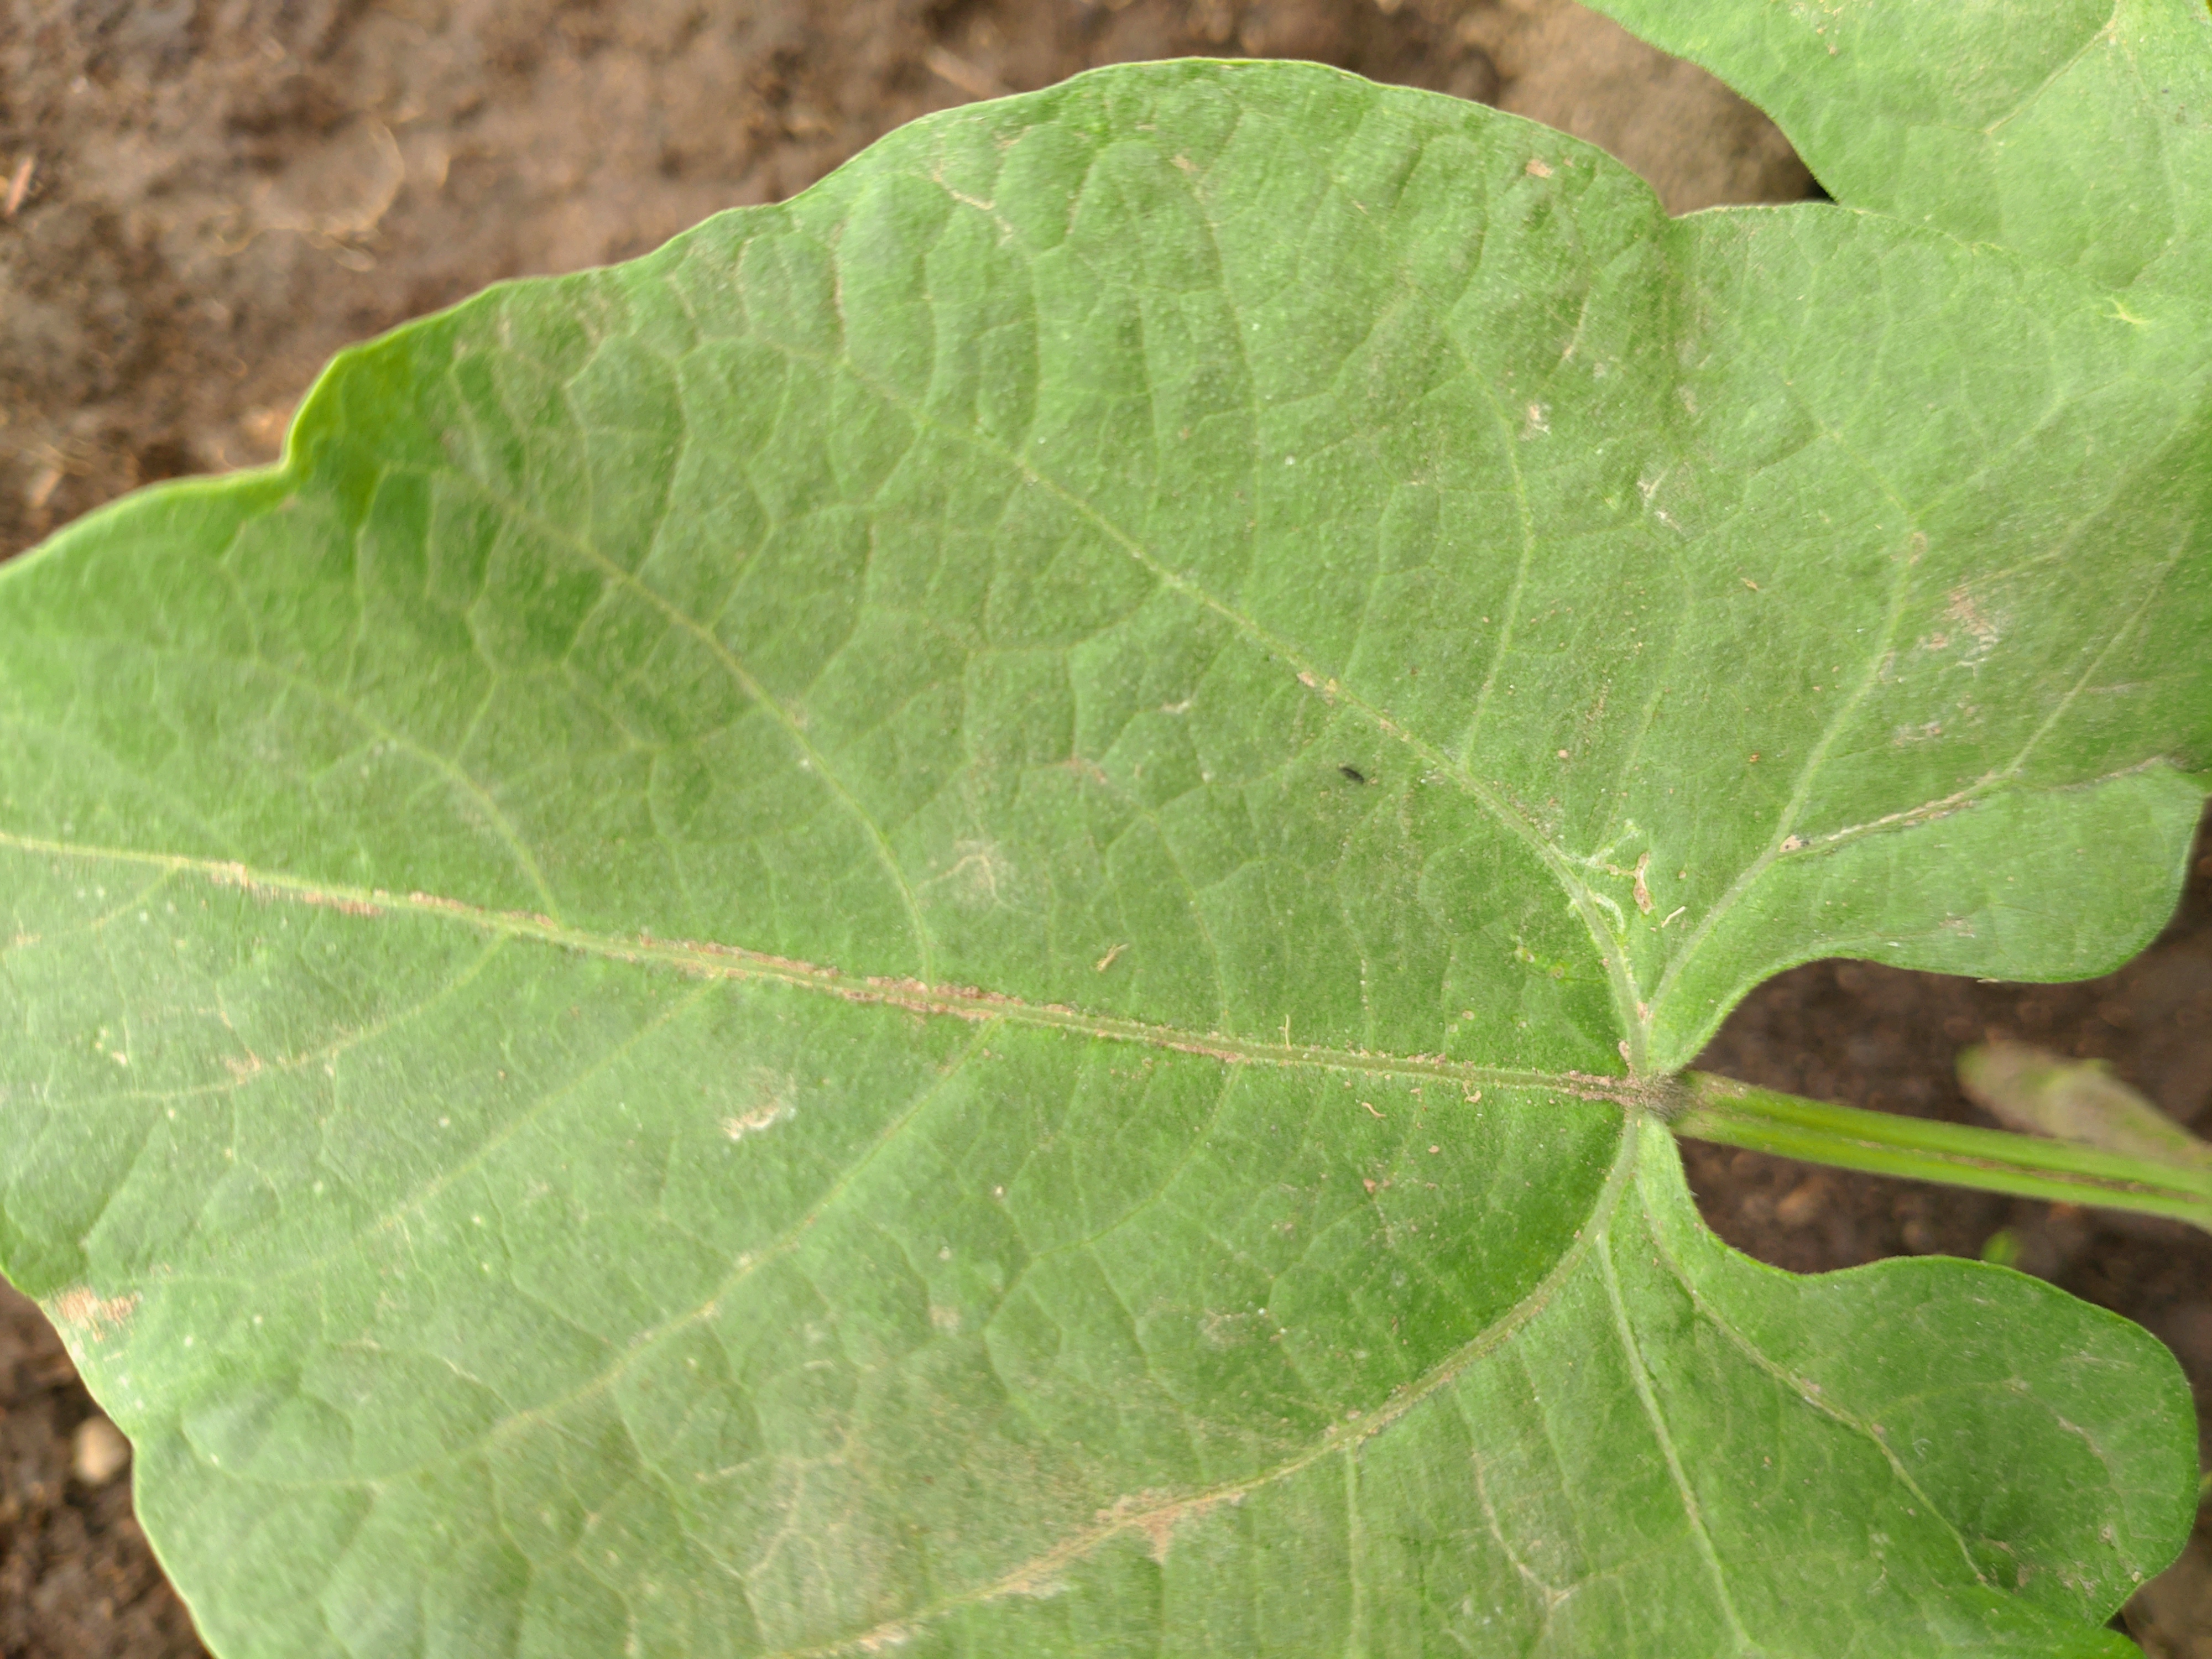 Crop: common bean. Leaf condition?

healthy
